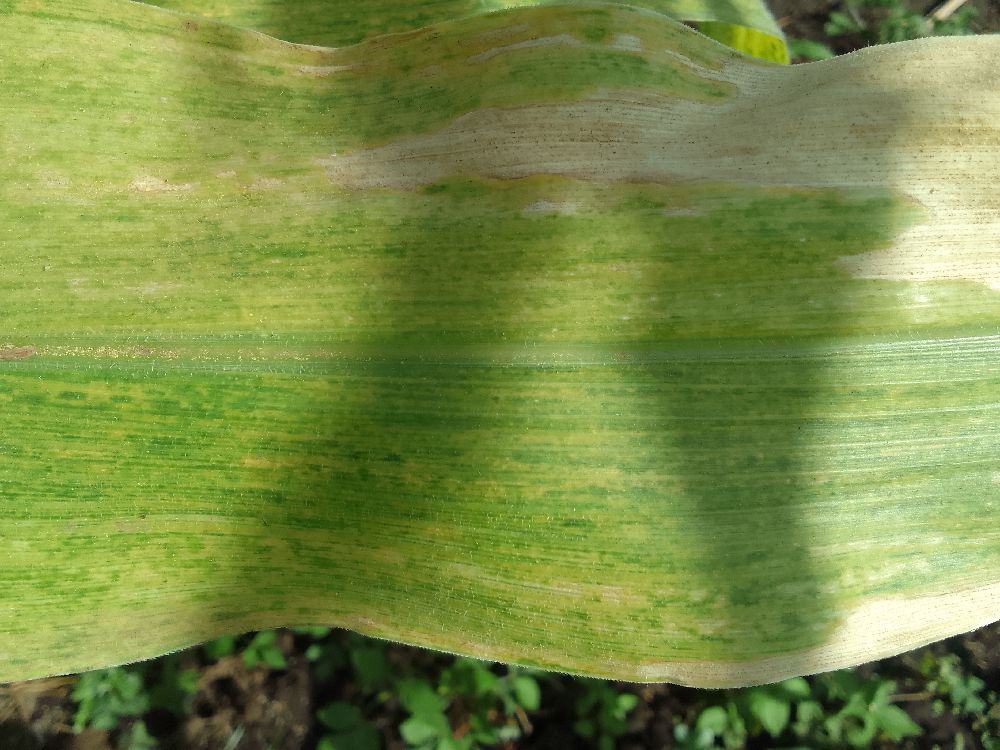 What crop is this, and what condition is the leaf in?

maize, maize lethal necrosis
